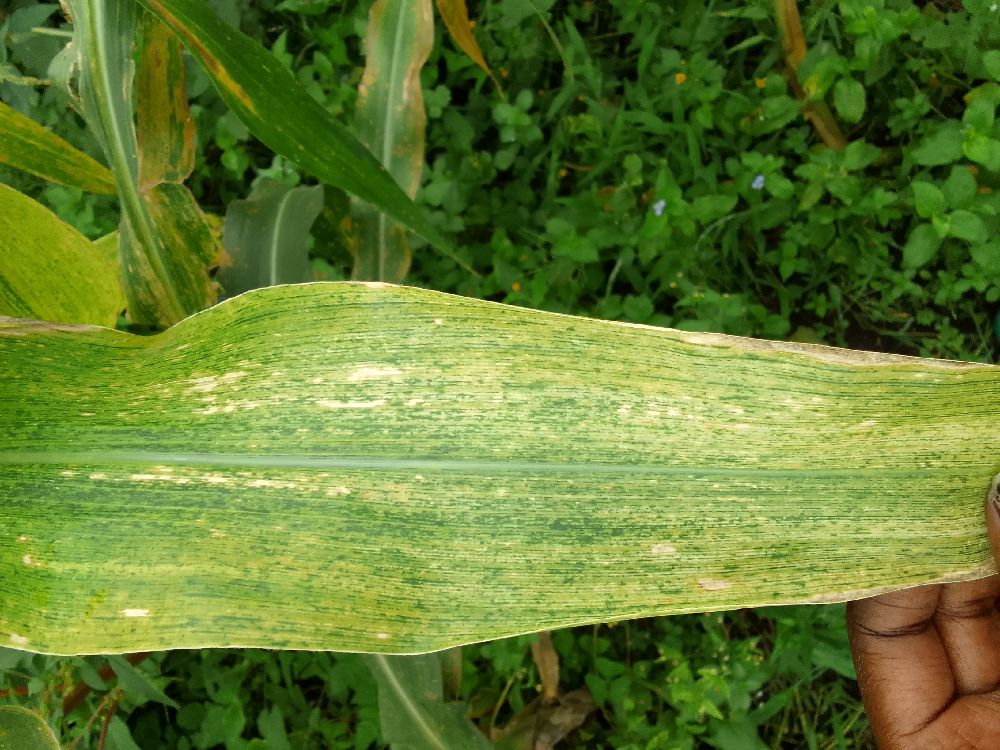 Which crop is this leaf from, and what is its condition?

maize, maize lethal necrosis
